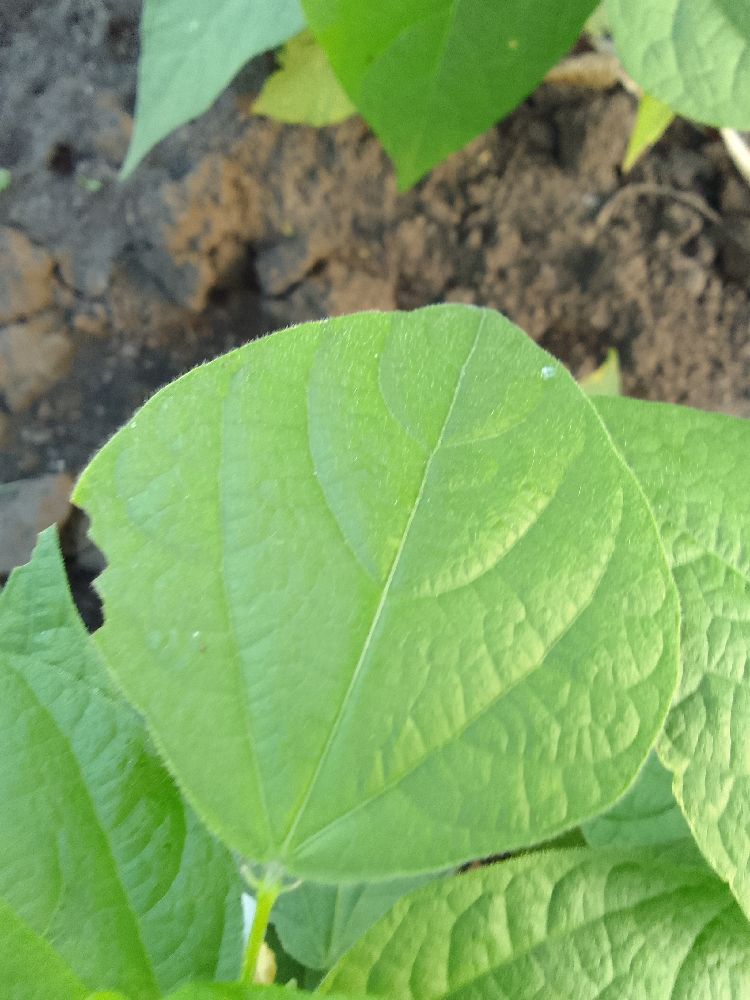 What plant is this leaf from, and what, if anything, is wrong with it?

common bean, healthy
